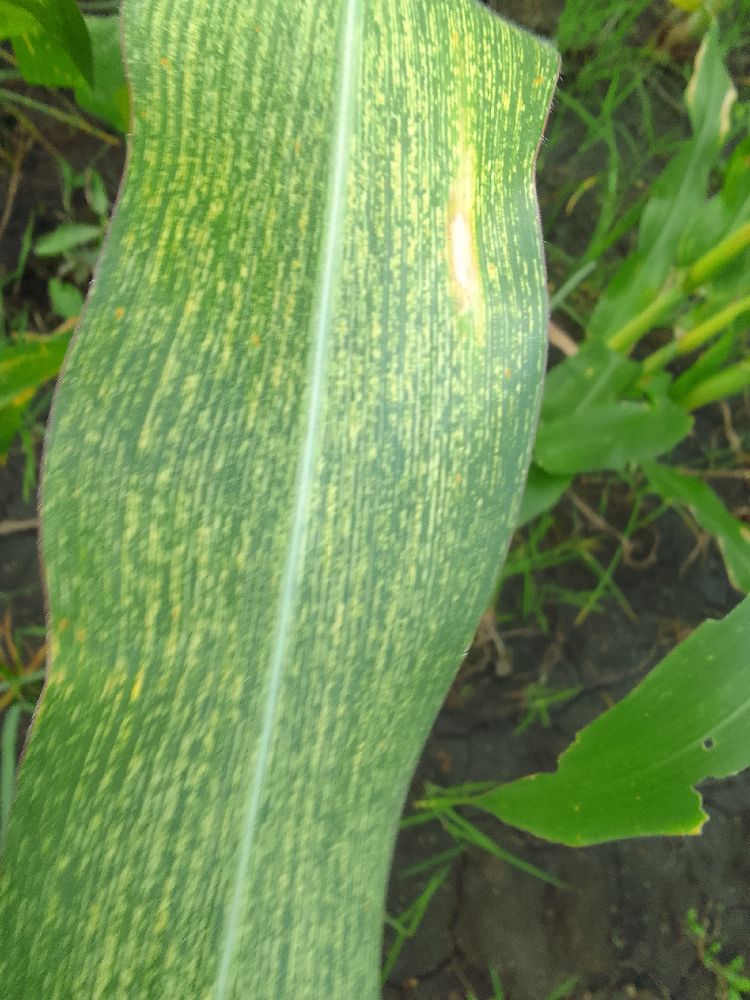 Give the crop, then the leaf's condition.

maize, maize streak virus
